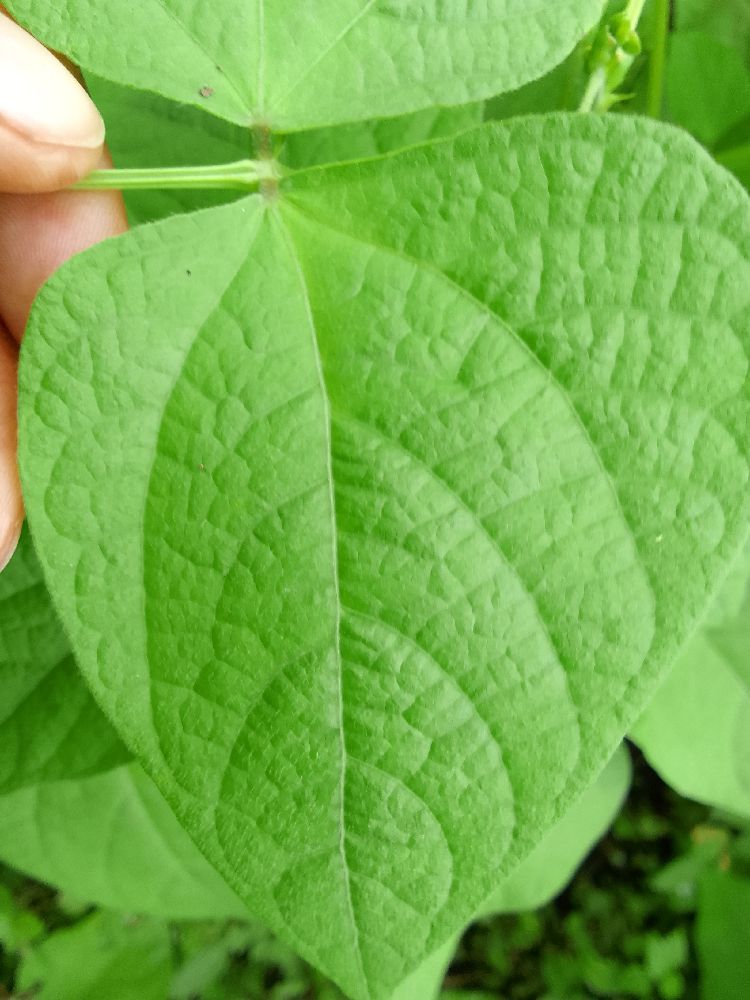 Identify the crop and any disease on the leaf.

common bean, healthy
